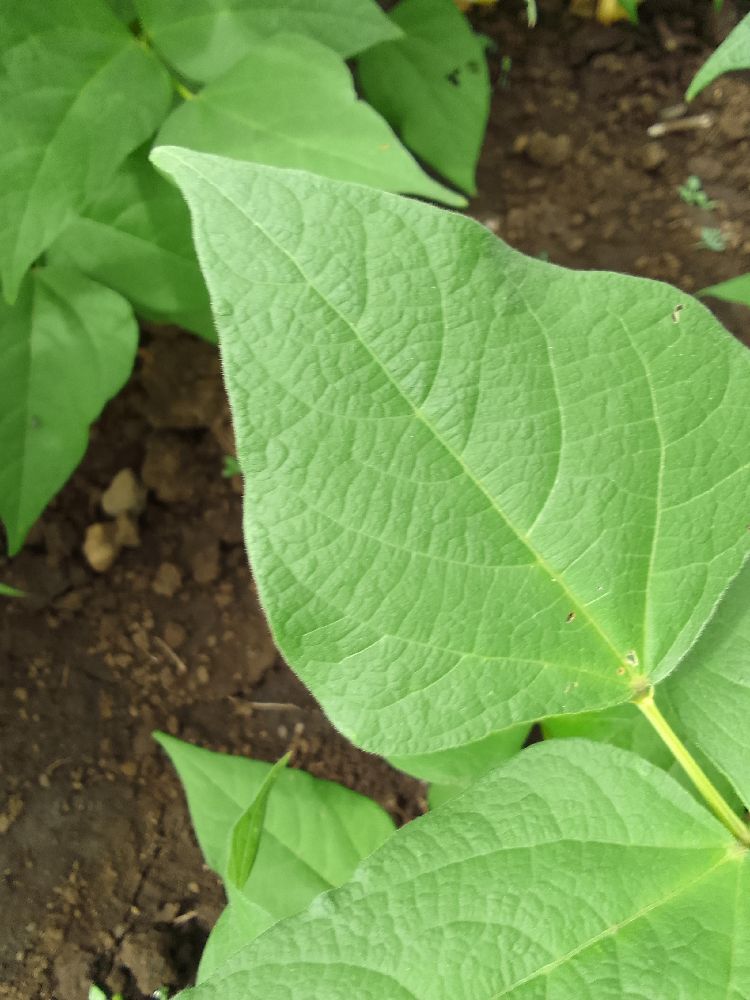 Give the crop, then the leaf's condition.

common bean, healthy
